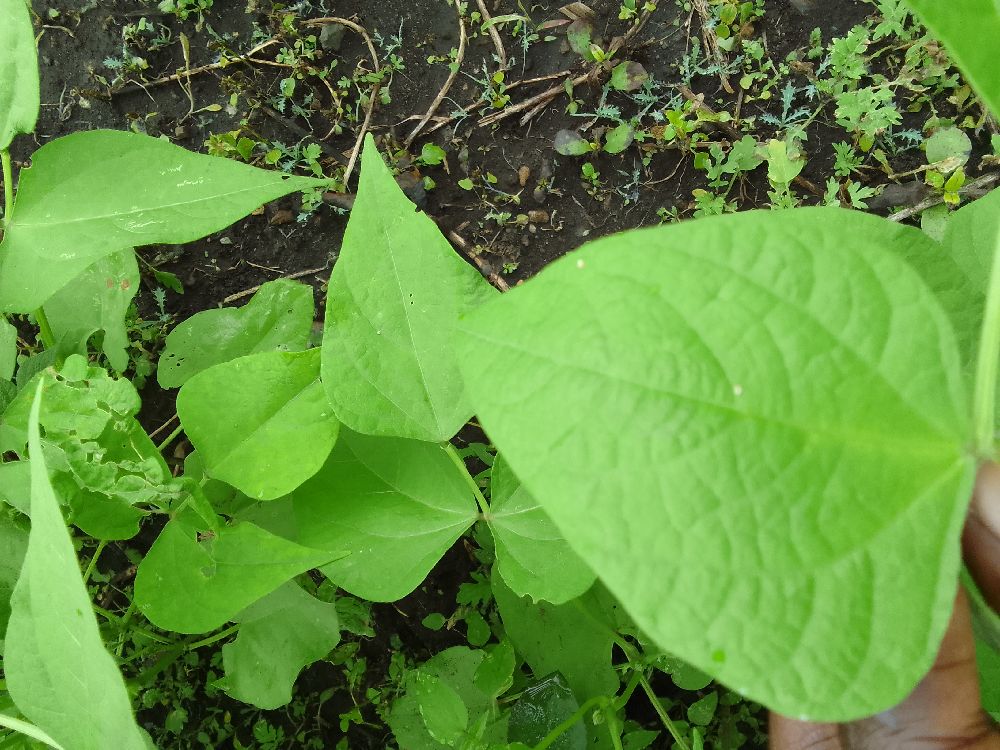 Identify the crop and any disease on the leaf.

common bean, healthy
